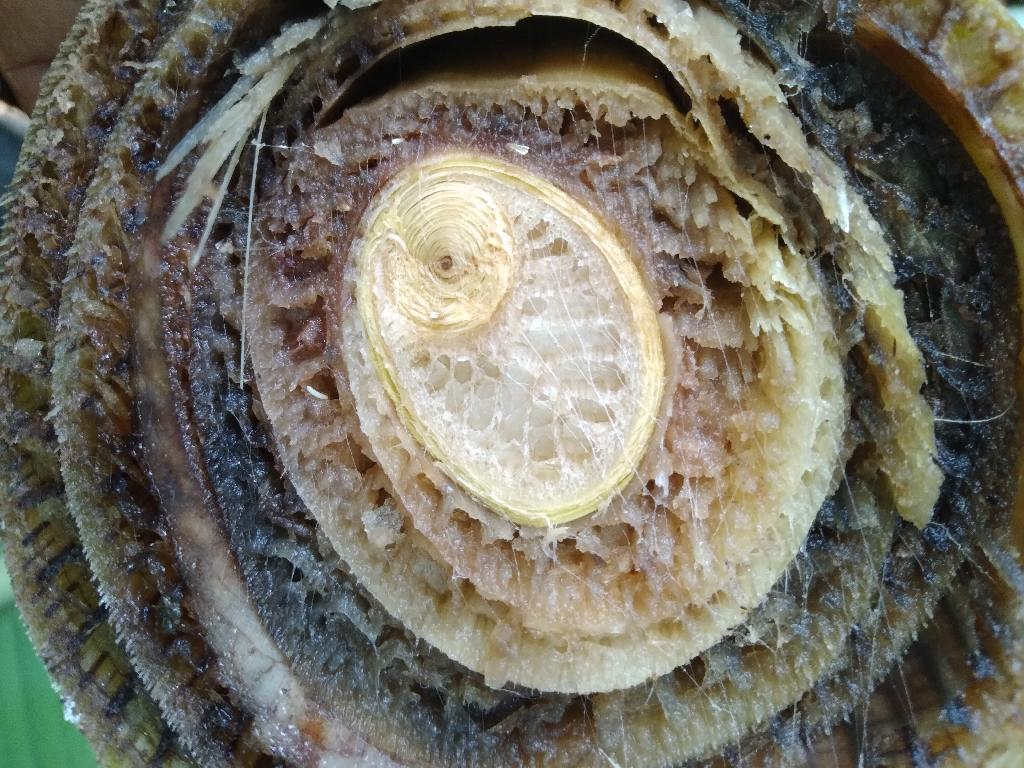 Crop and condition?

banana, fusarium wilt race 1
